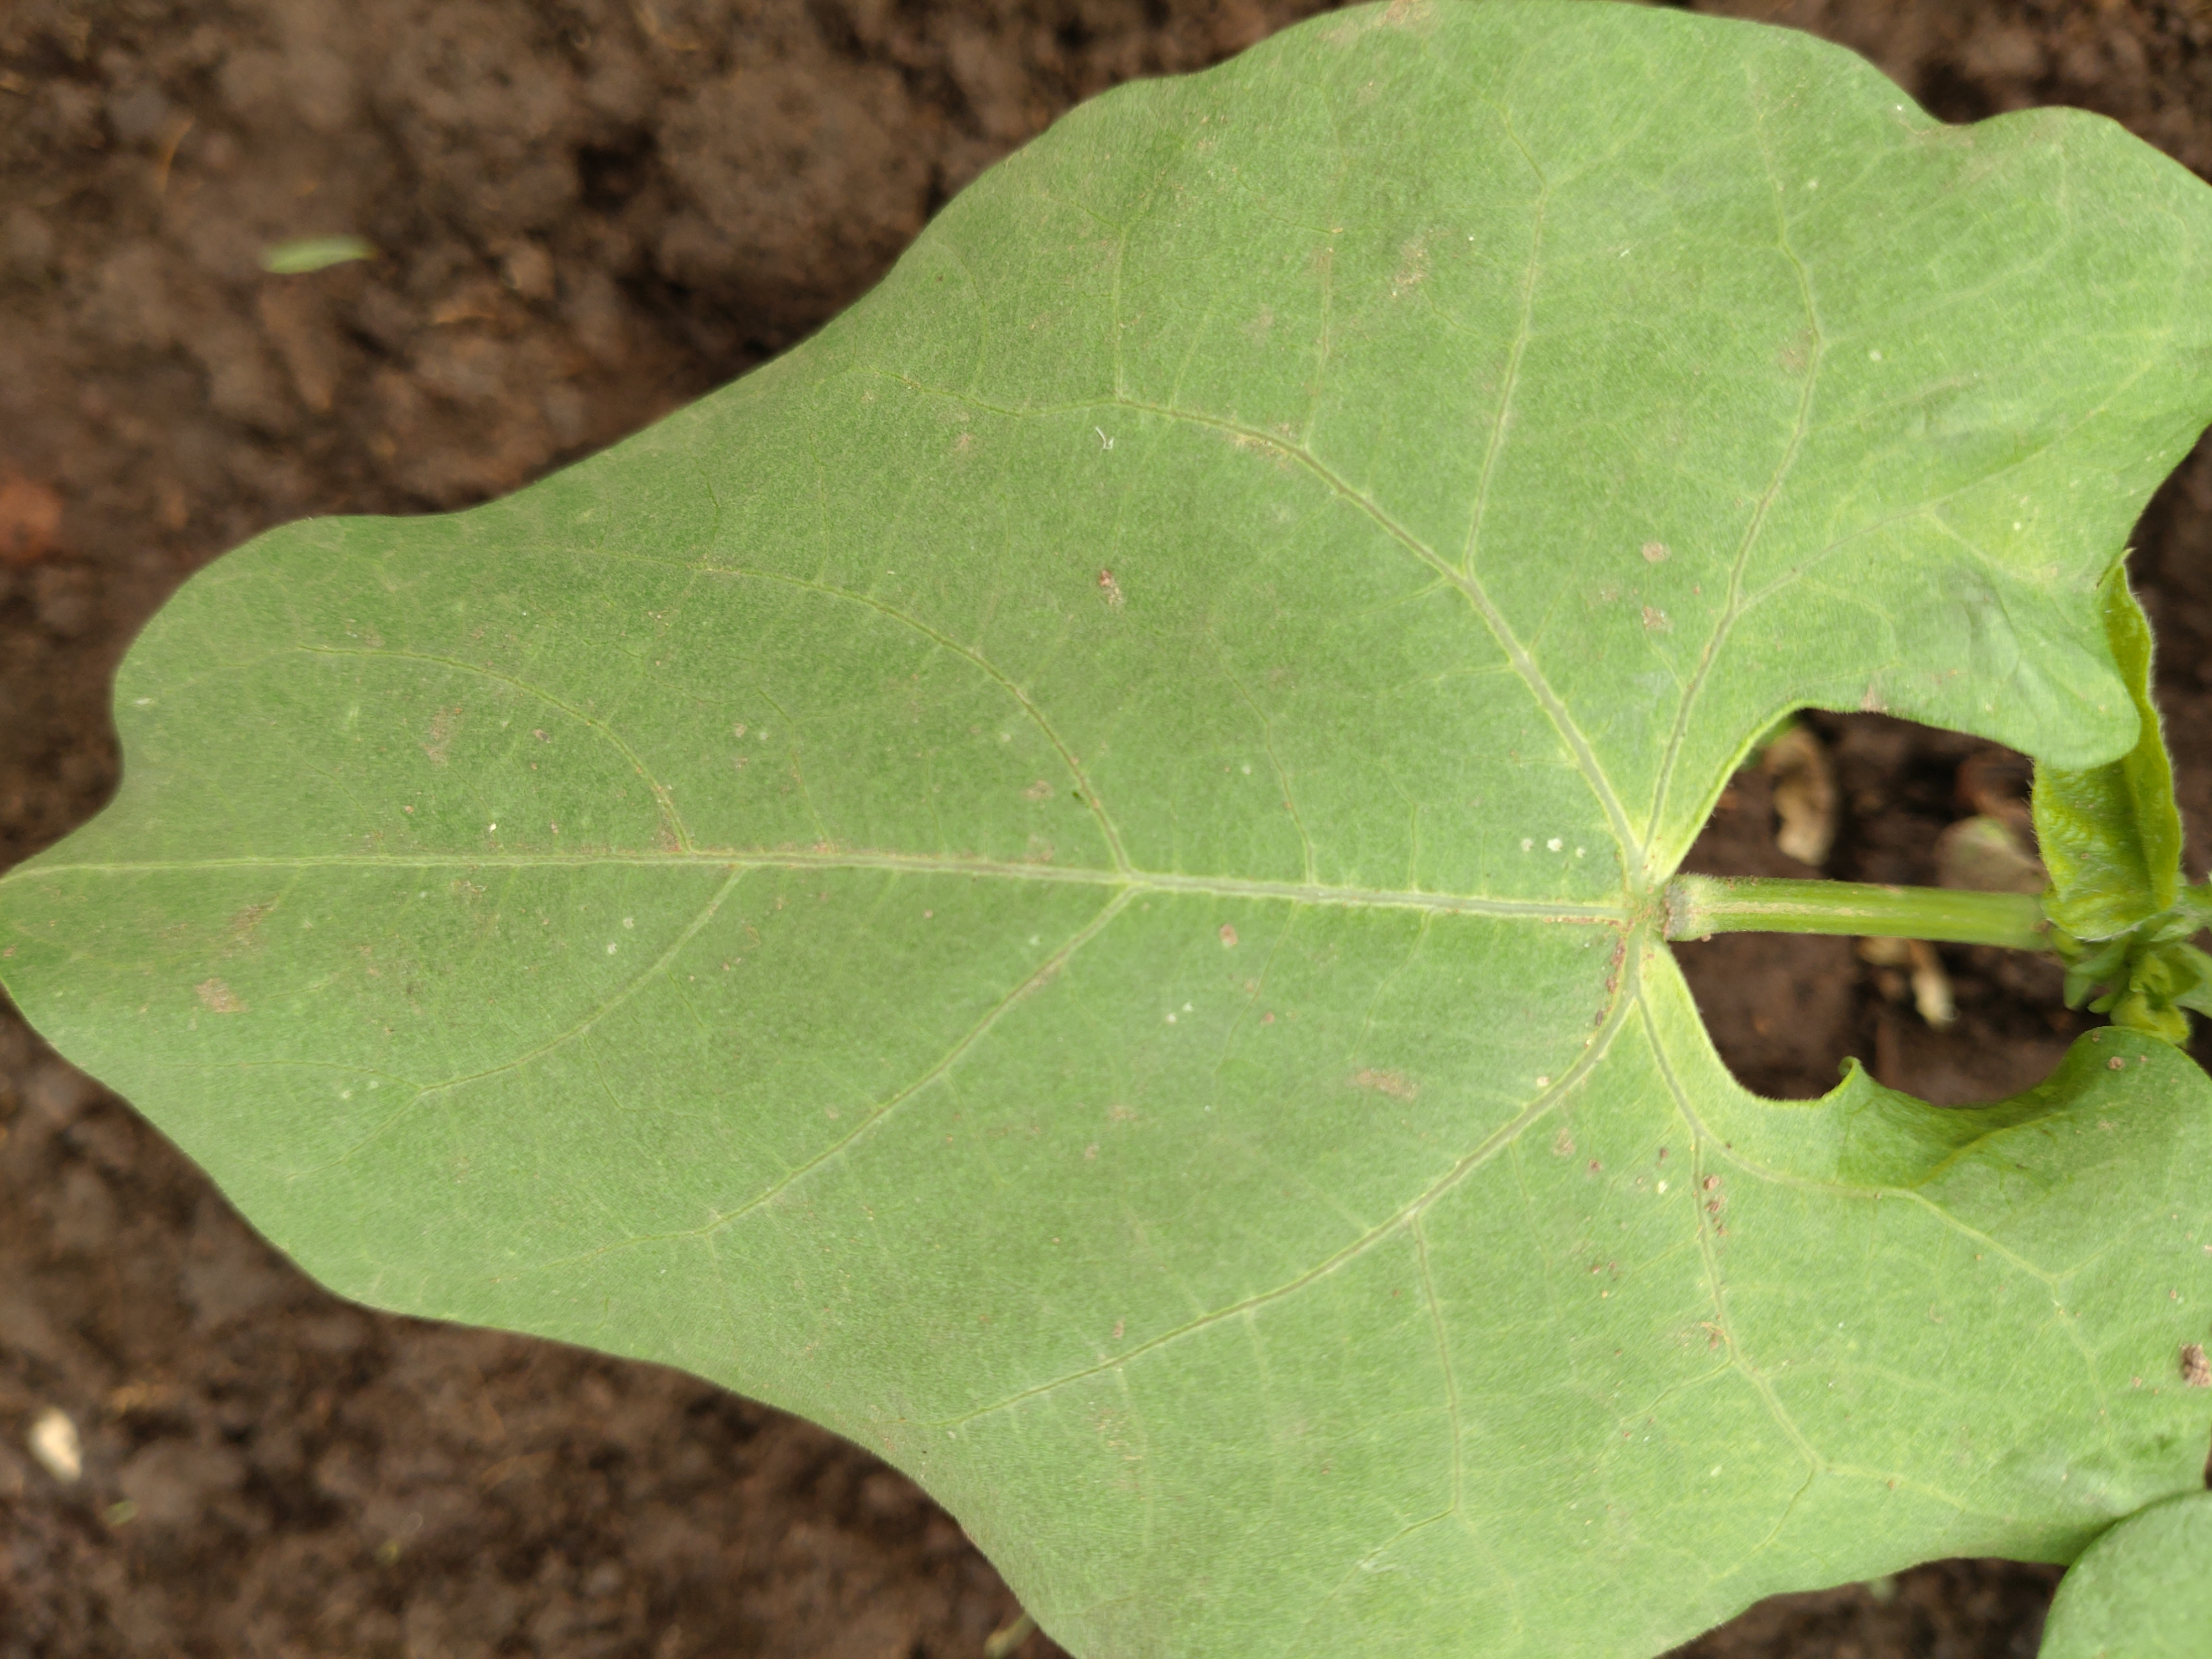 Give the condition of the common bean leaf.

healthy
